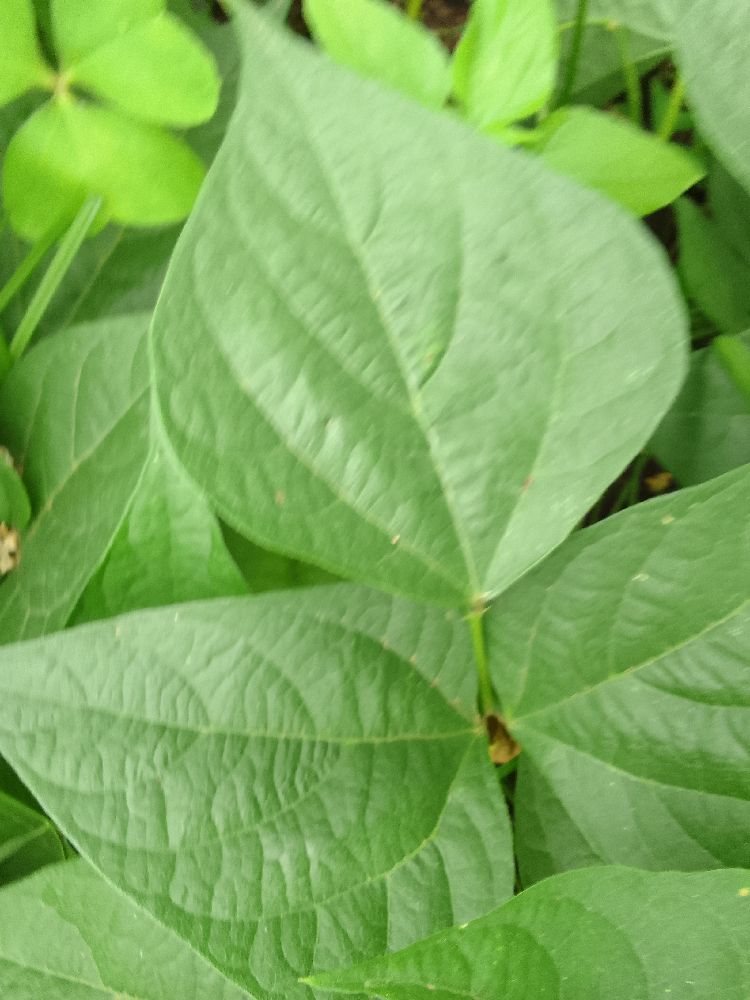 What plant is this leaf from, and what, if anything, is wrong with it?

common bean, healthy
